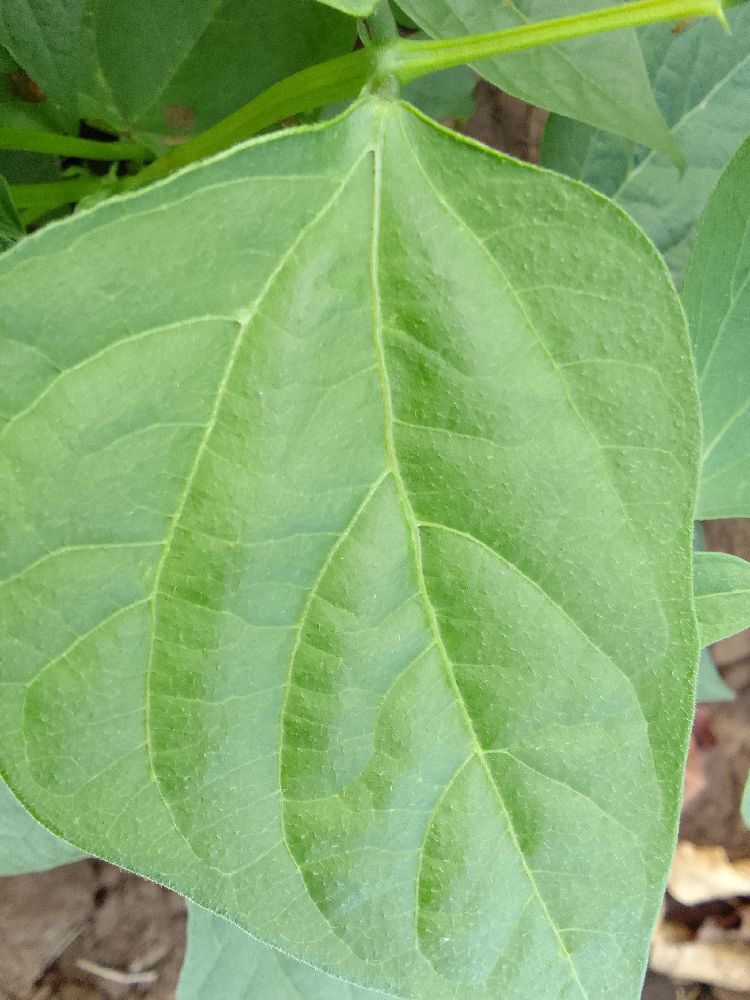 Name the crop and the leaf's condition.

common bean, healthy
